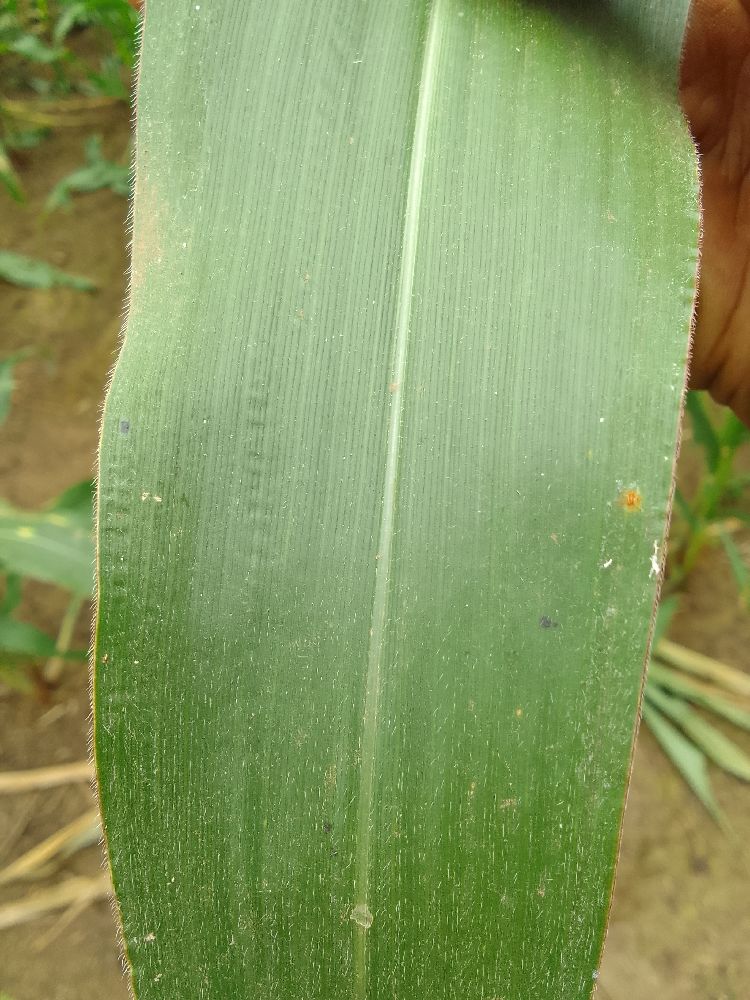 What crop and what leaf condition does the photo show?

maize, healthy
